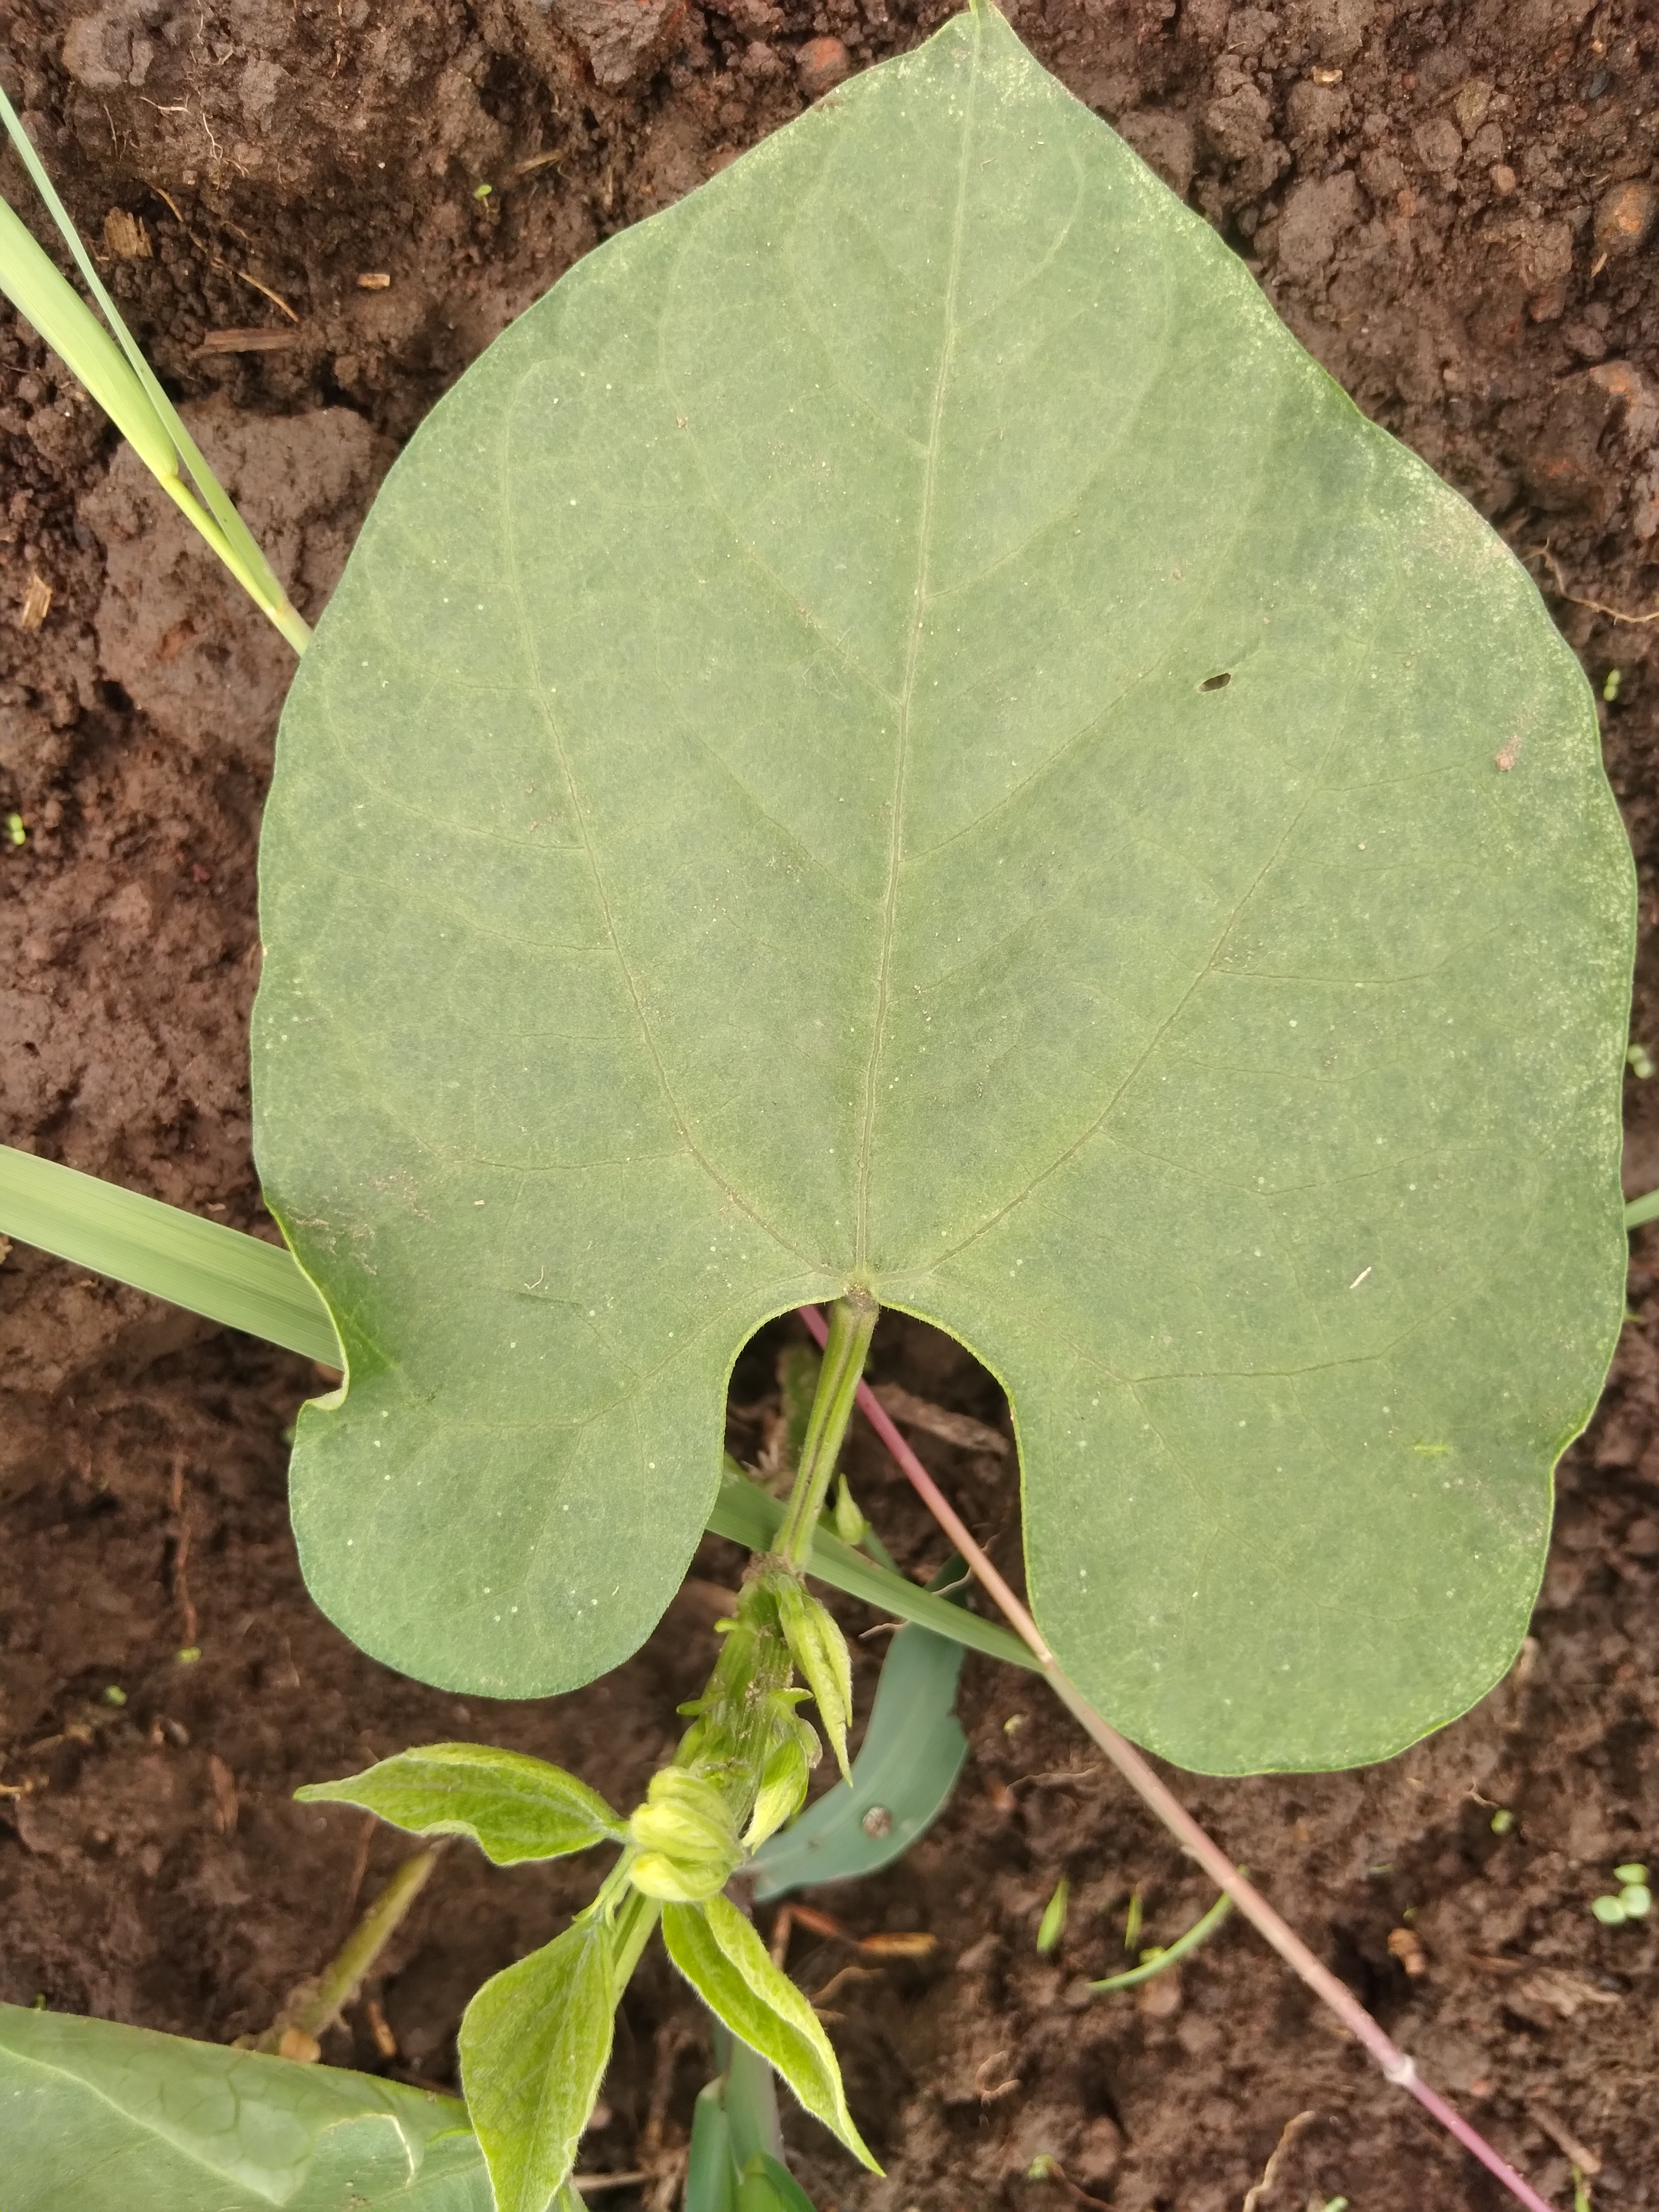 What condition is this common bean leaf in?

healthy
